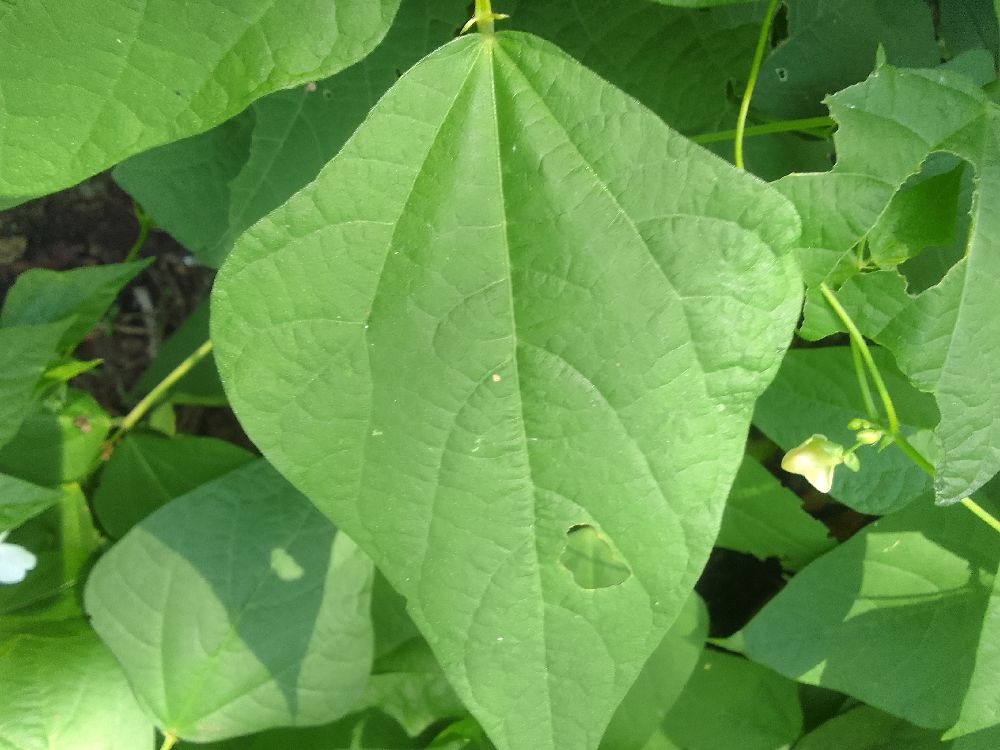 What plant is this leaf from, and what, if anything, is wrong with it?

common bean, healthy
